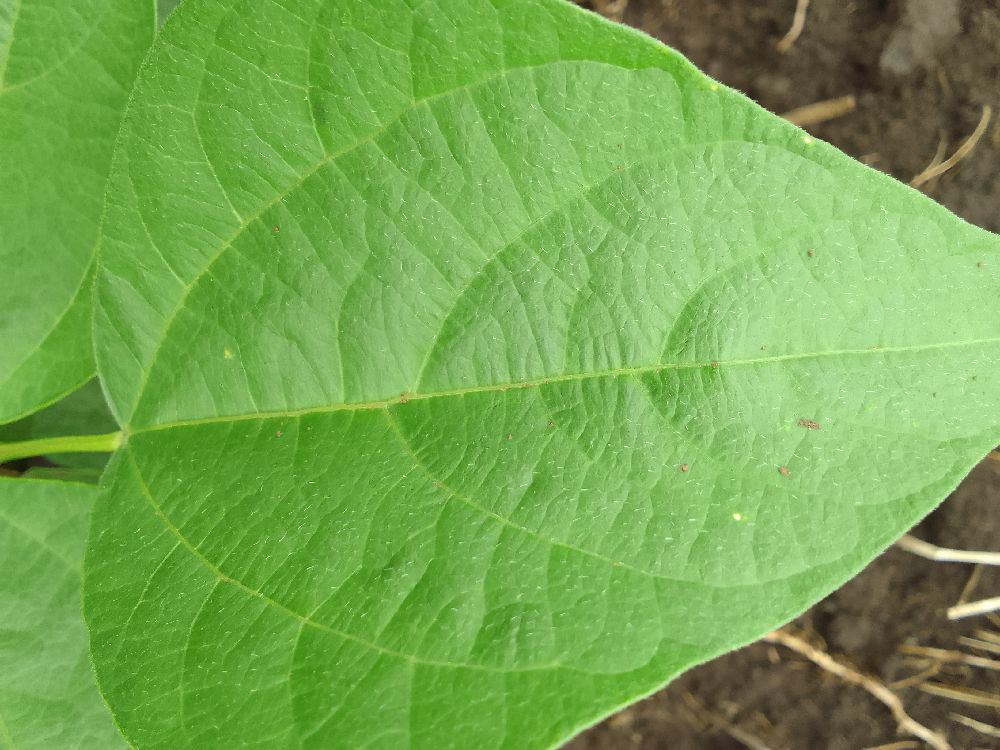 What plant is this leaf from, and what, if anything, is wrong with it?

common bean, healthy
